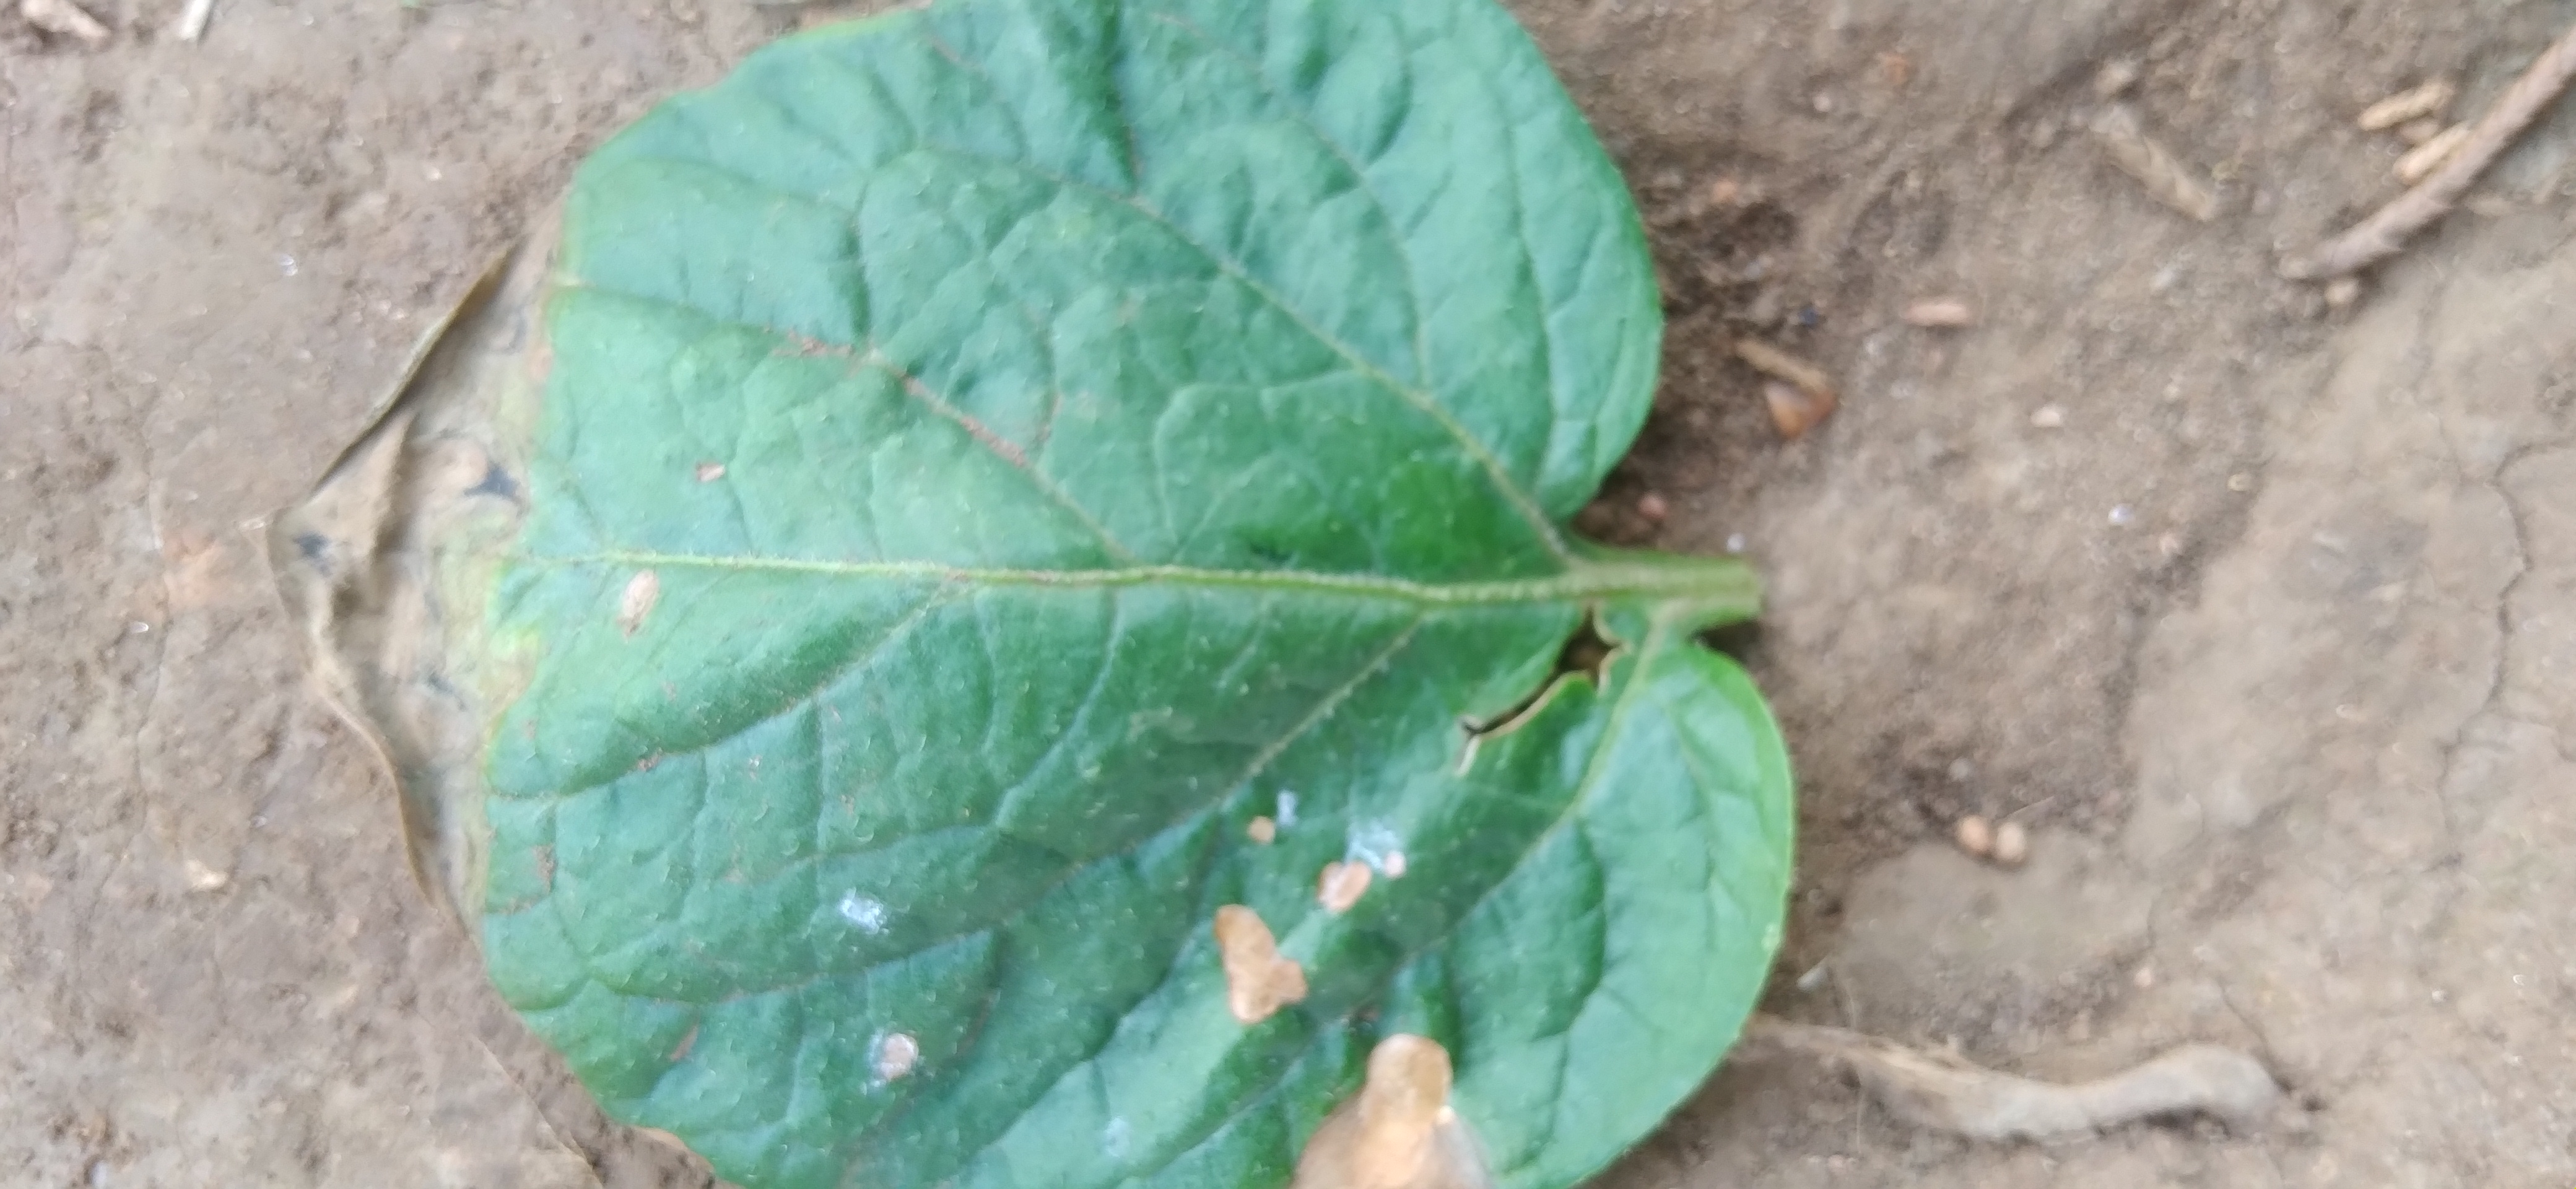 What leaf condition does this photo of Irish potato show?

early blight
